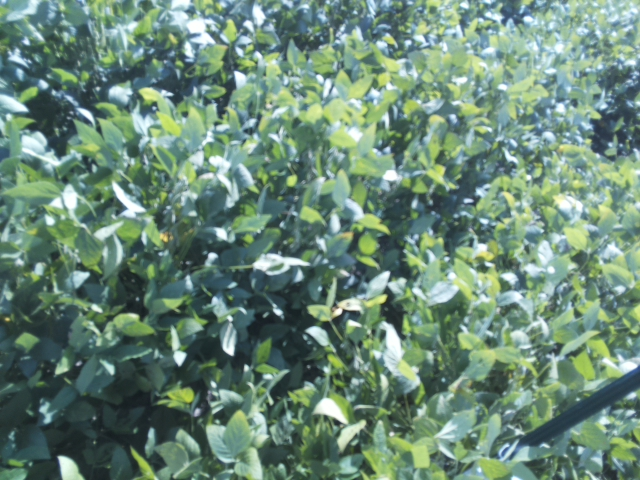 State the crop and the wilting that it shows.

soybean, slight leaflet or petiole turgor loss in upper canopy
